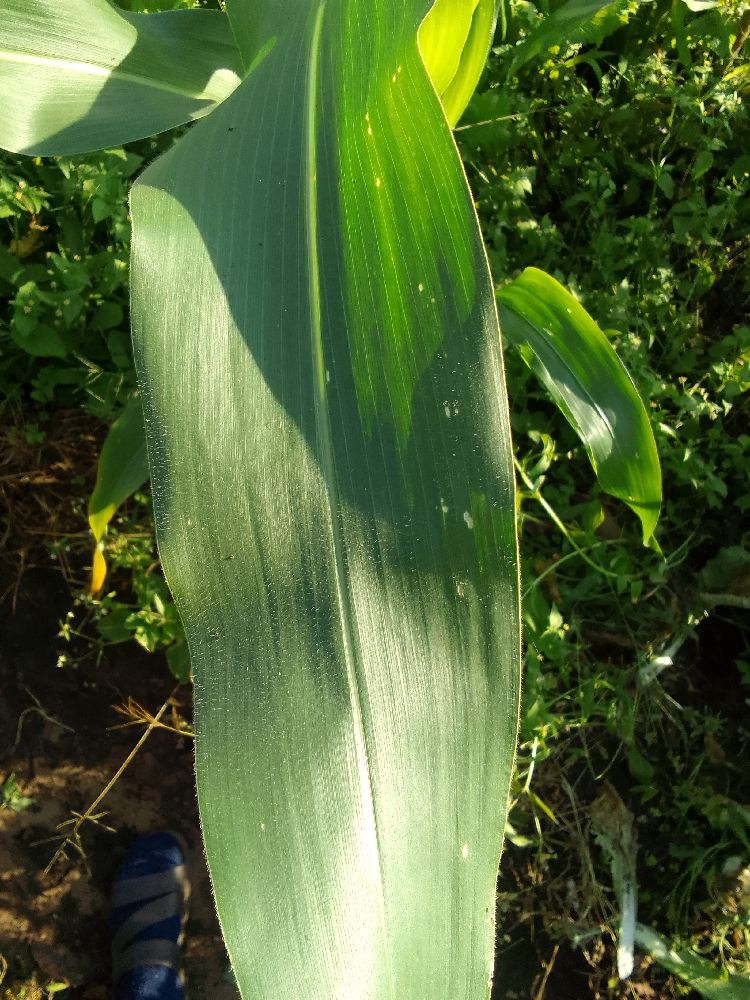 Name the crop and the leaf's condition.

maize, healthy
